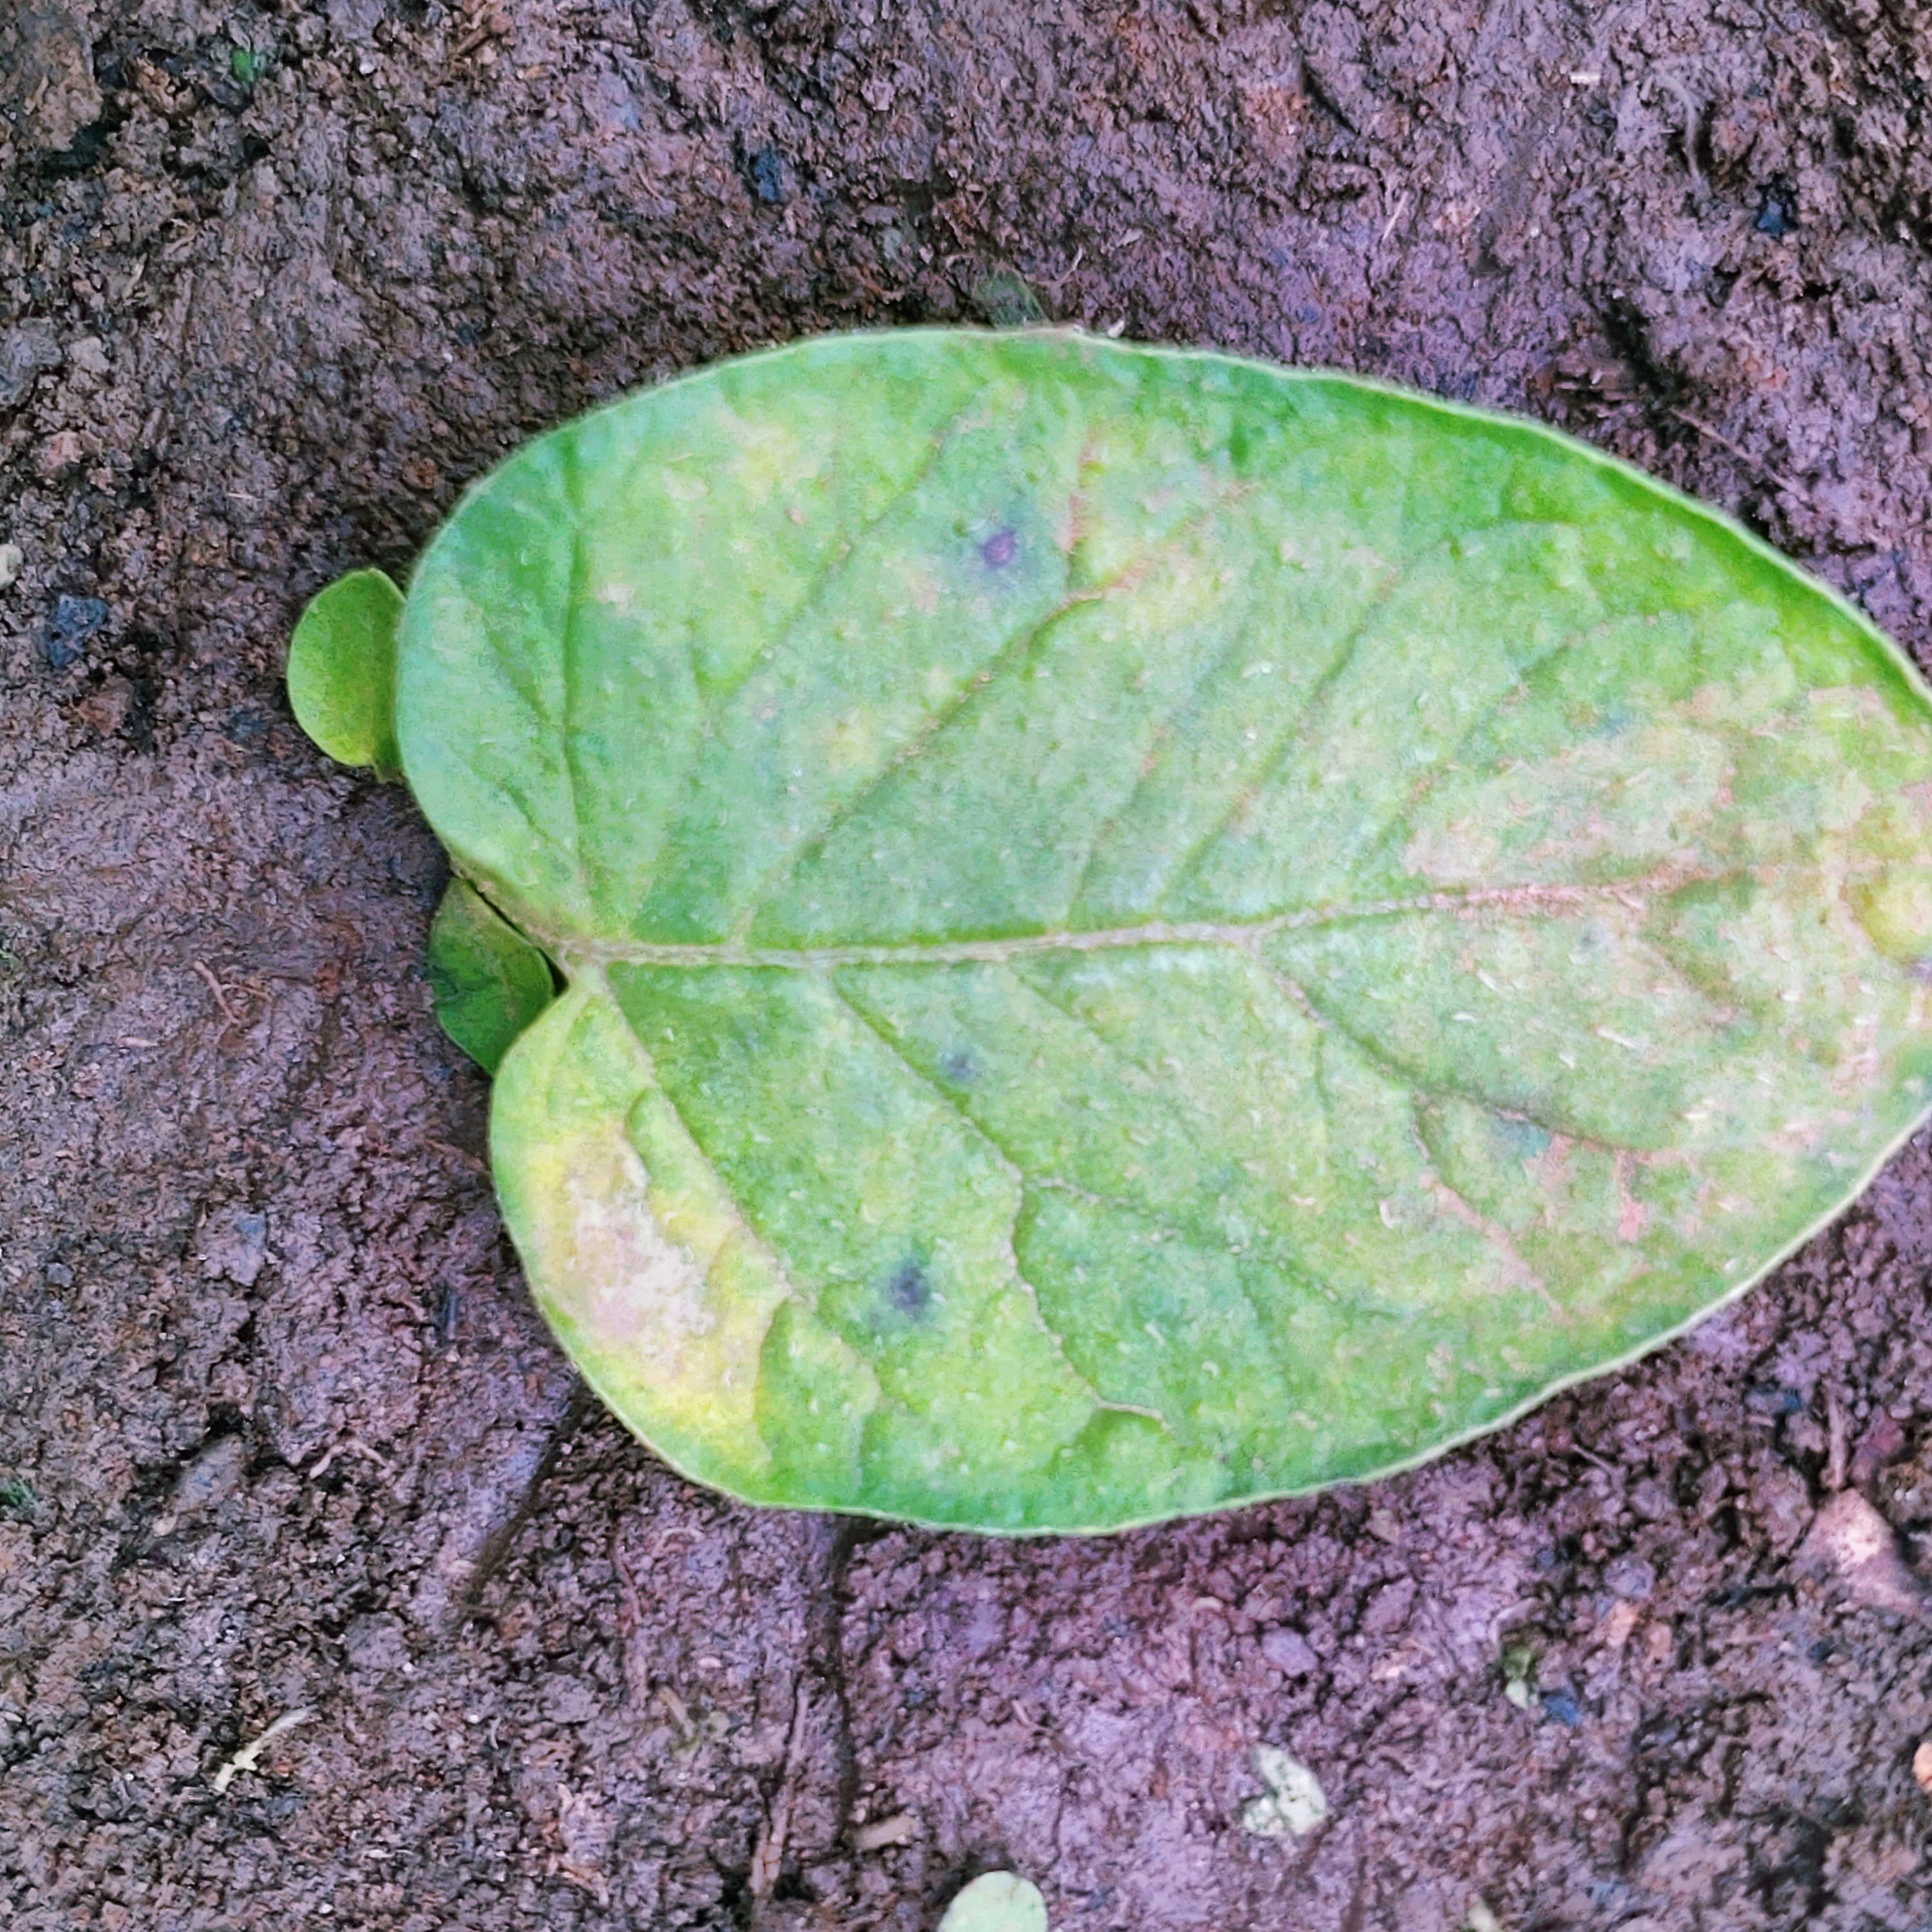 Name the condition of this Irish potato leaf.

late blight
